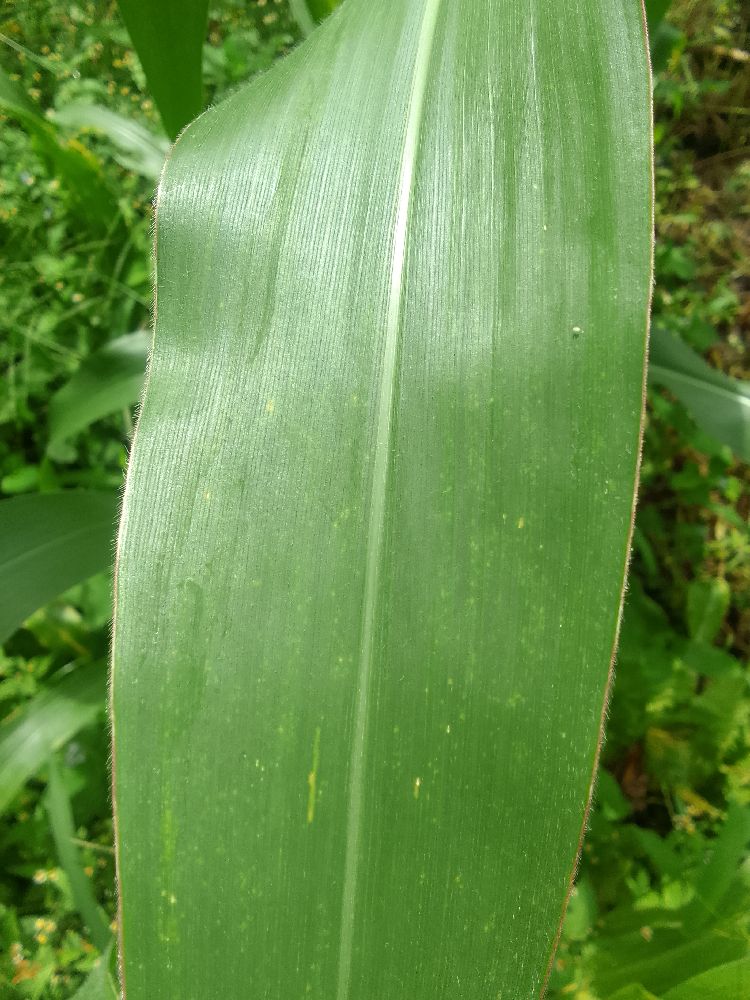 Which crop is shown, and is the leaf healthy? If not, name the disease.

maize, healthy
